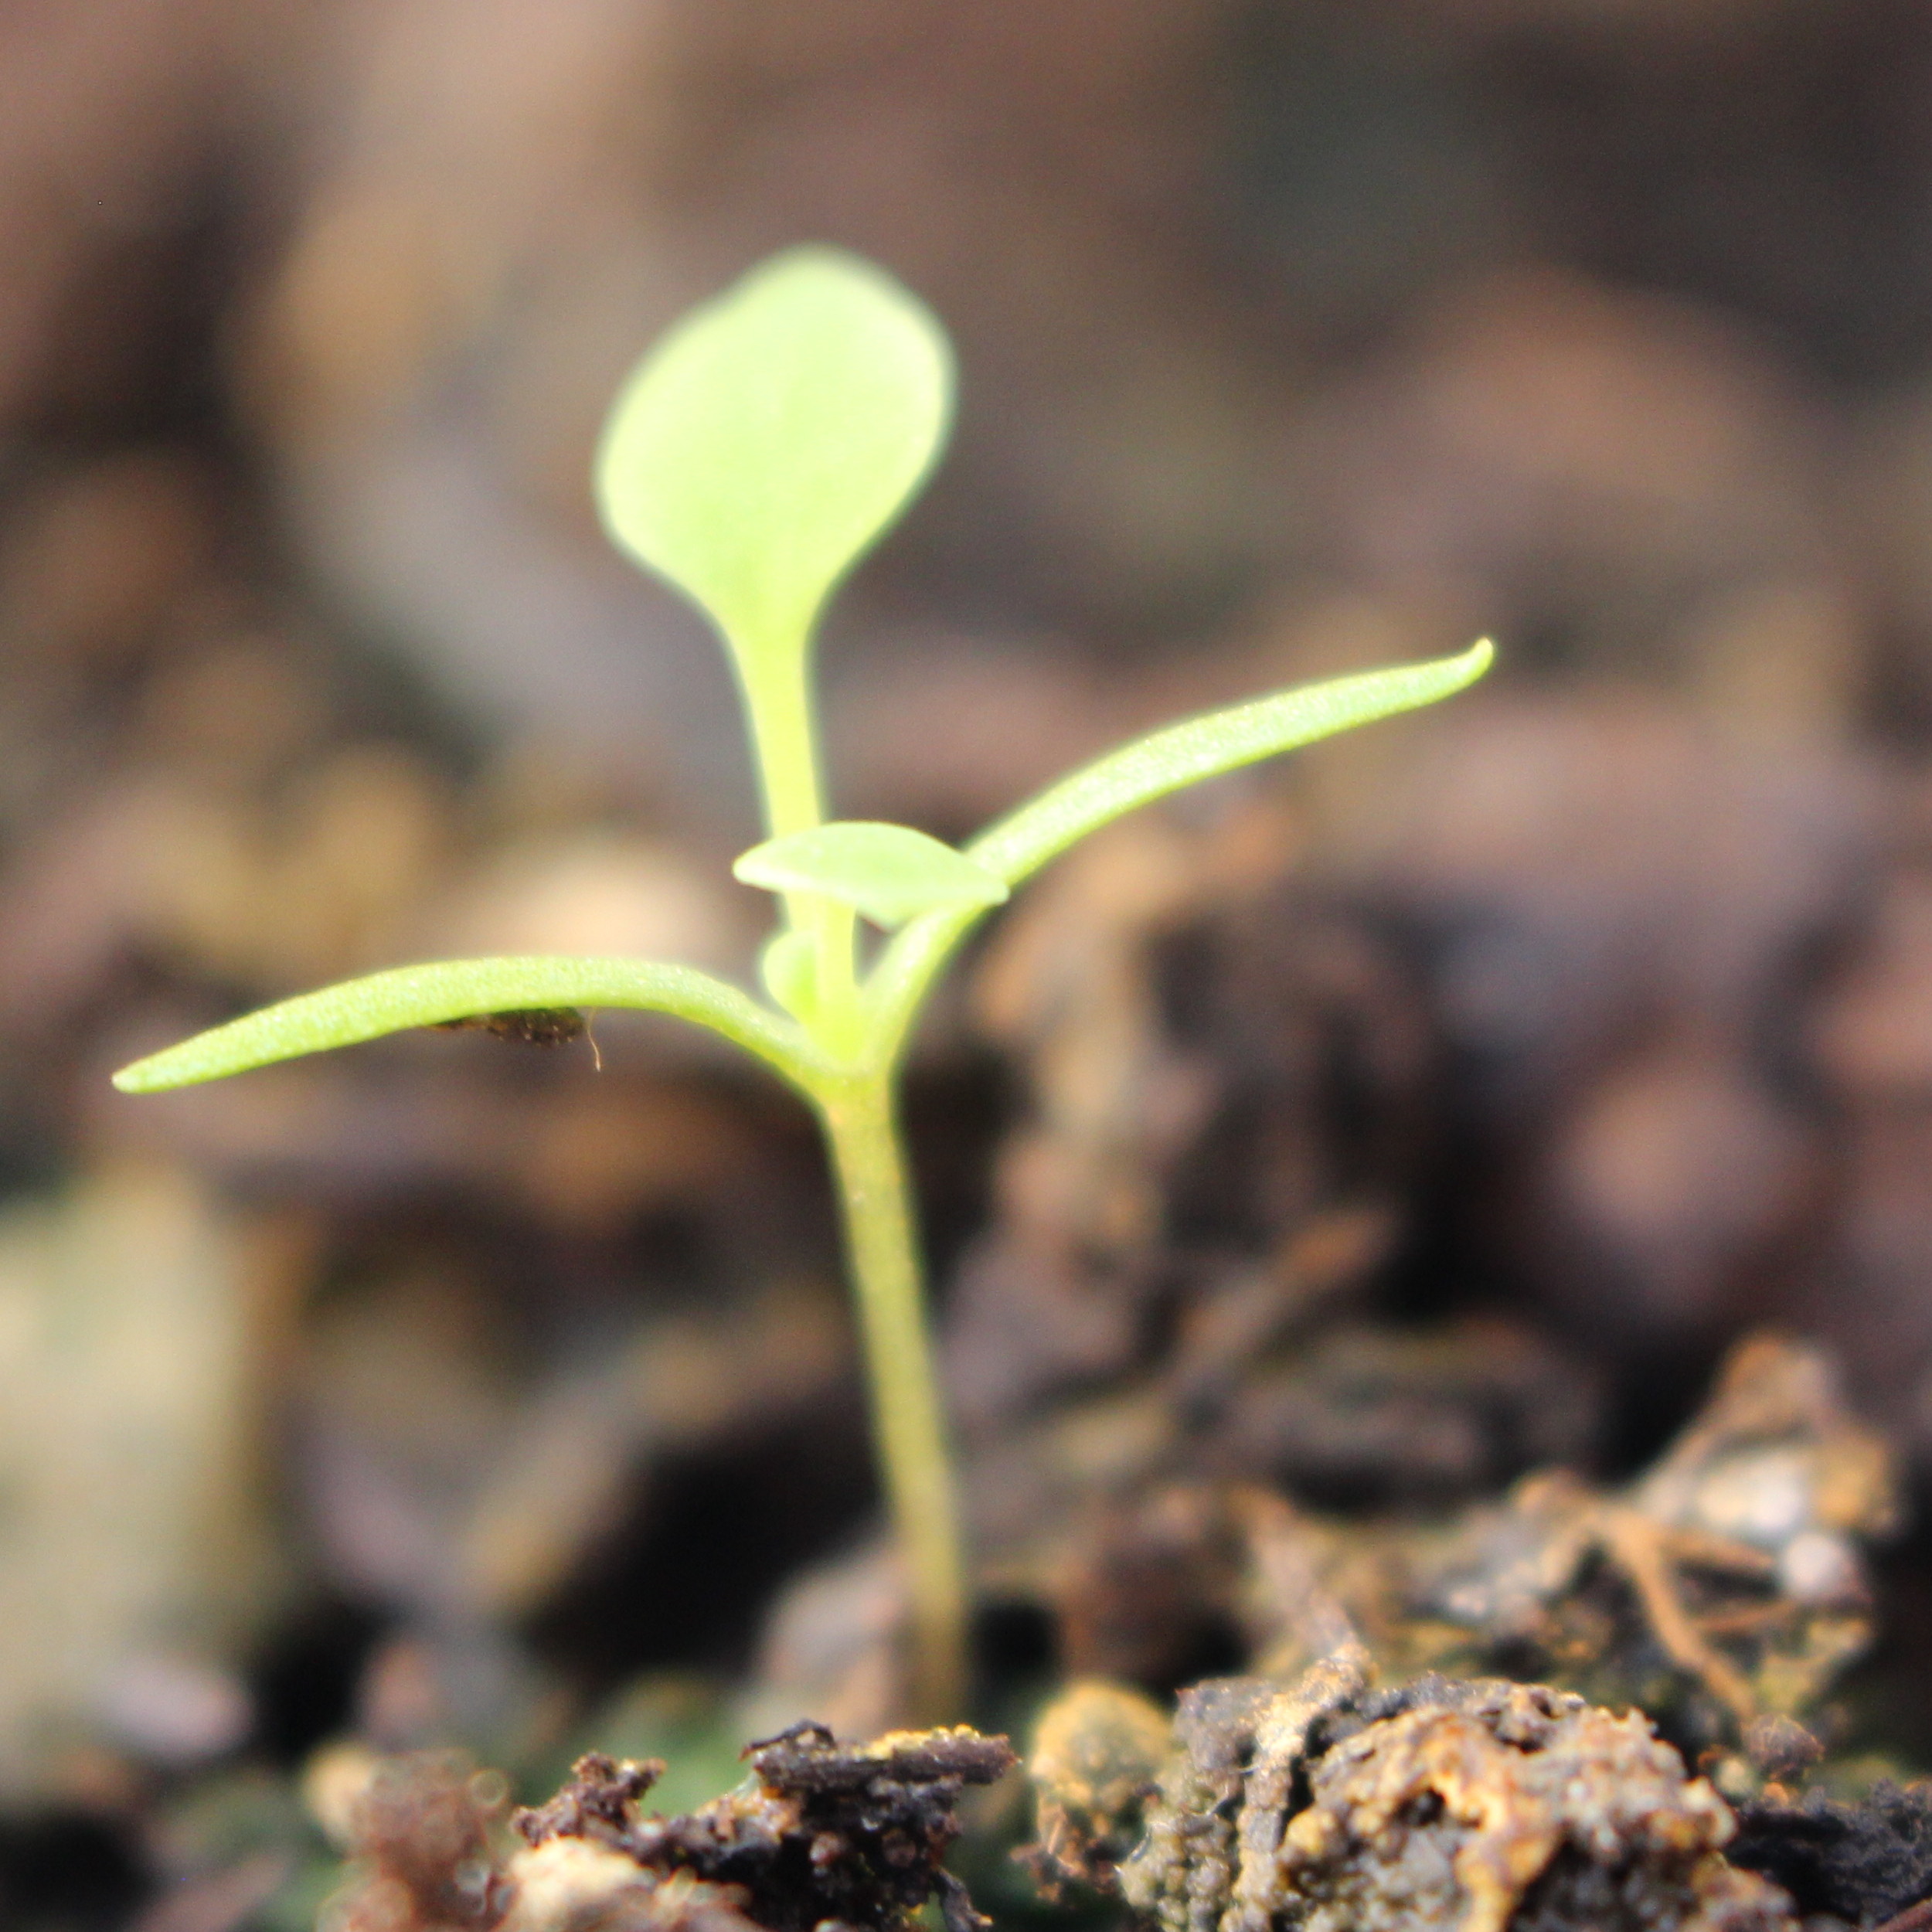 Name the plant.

Papaver rhoeas
